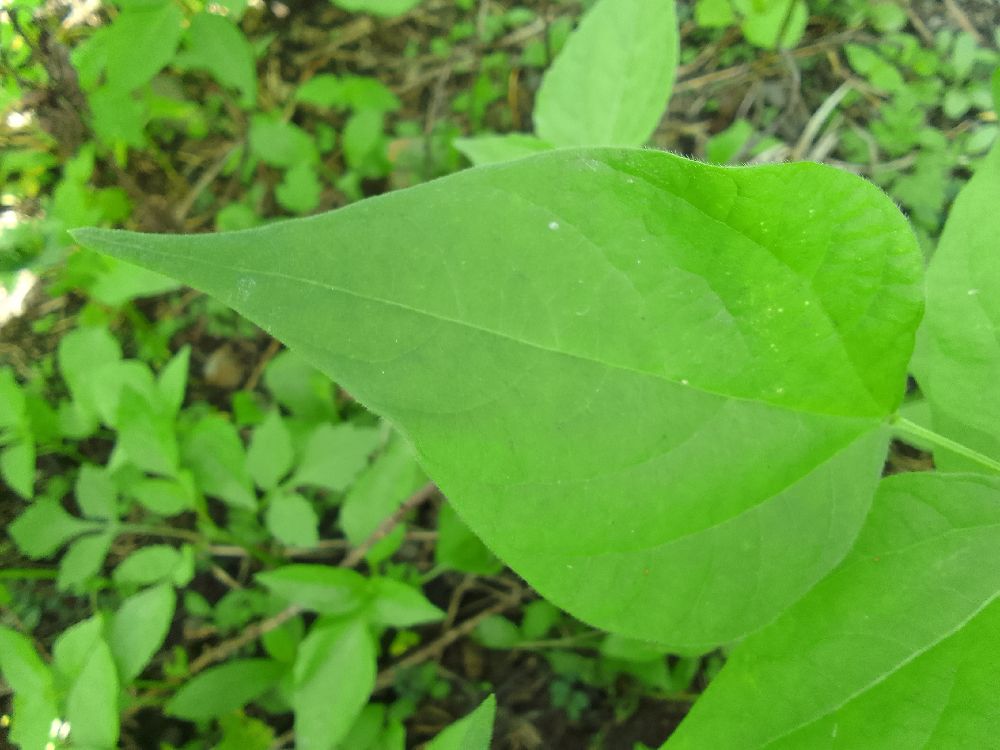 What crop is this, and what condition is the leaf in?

common bean, healthy
